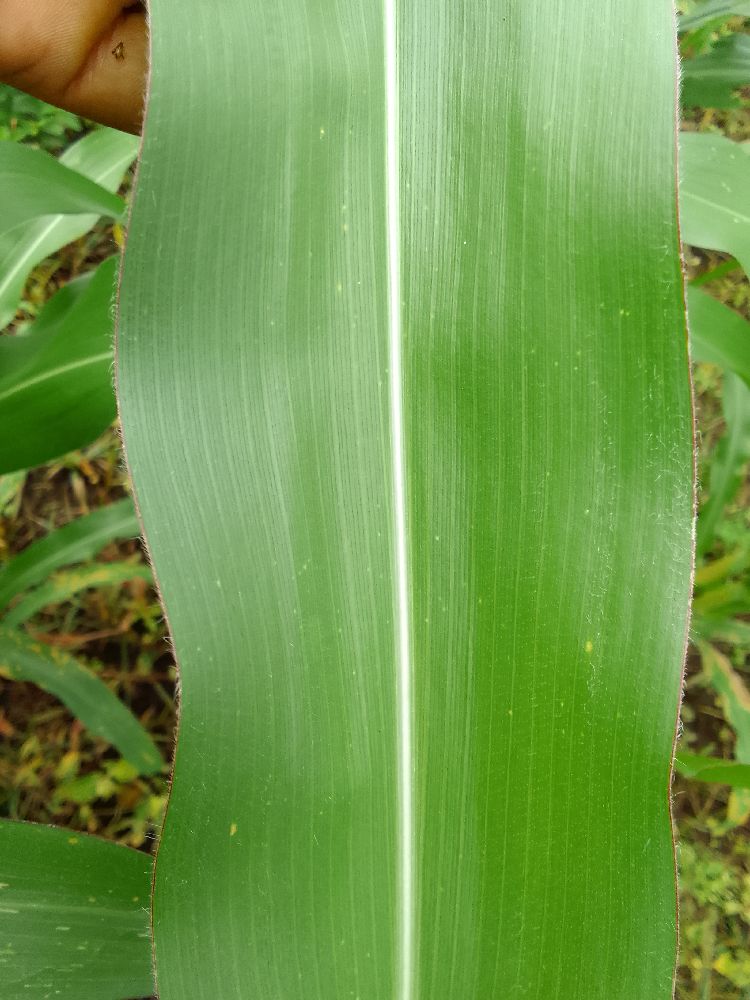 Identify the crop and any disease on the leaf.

maize, healthy
